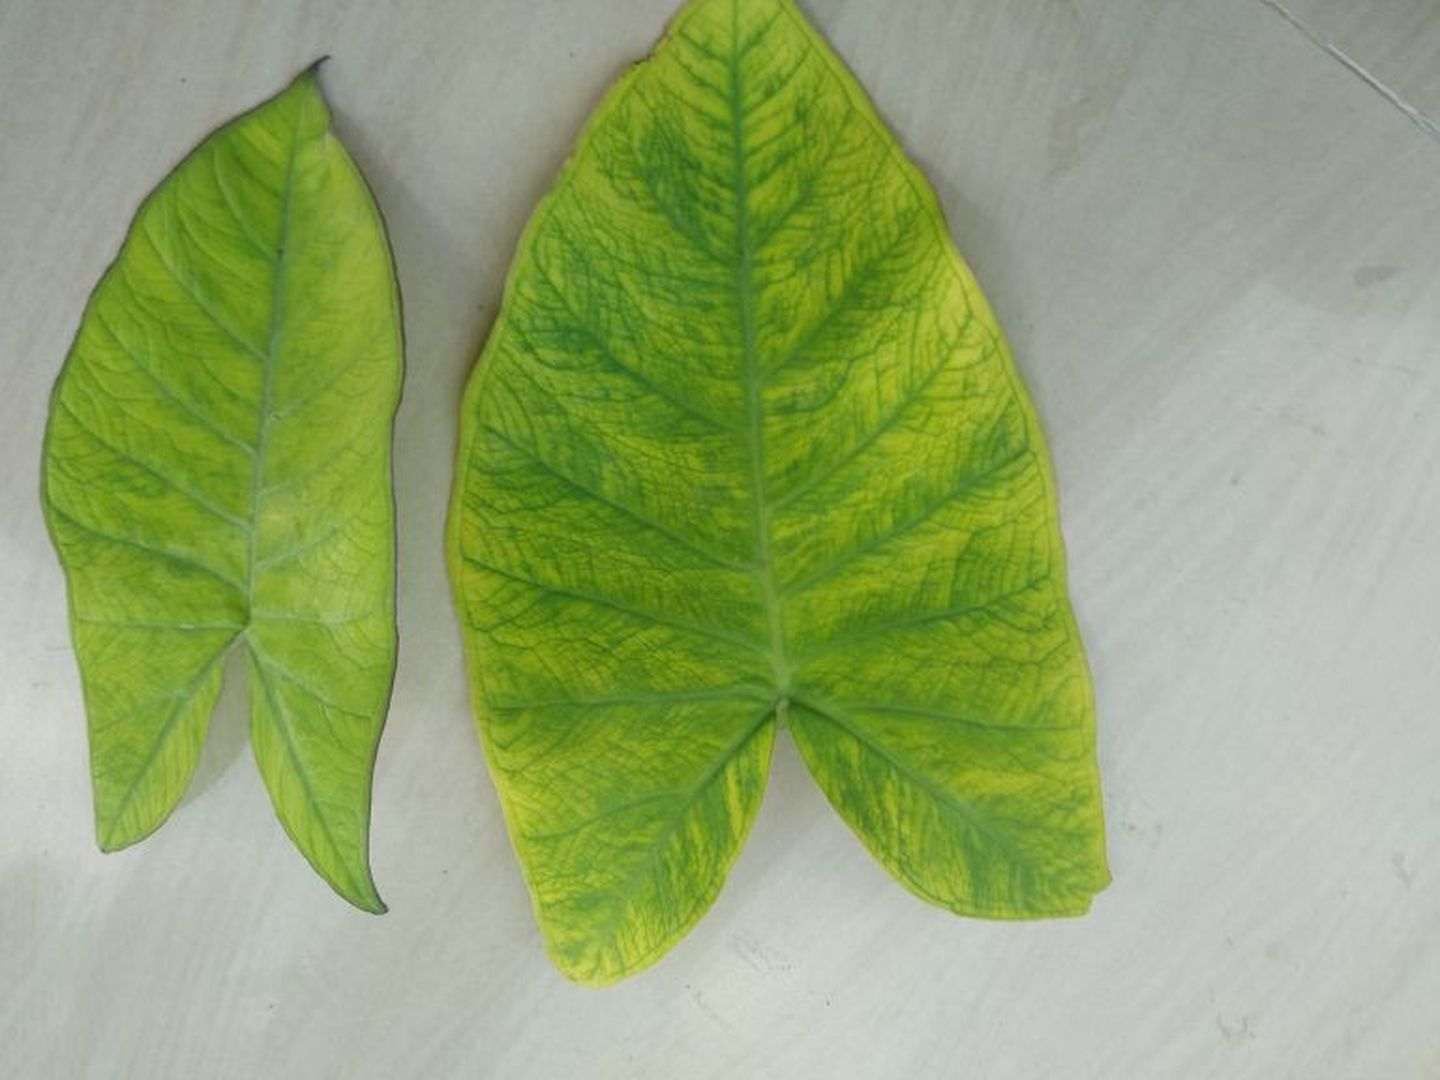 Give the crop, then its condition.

taro, mosaic
